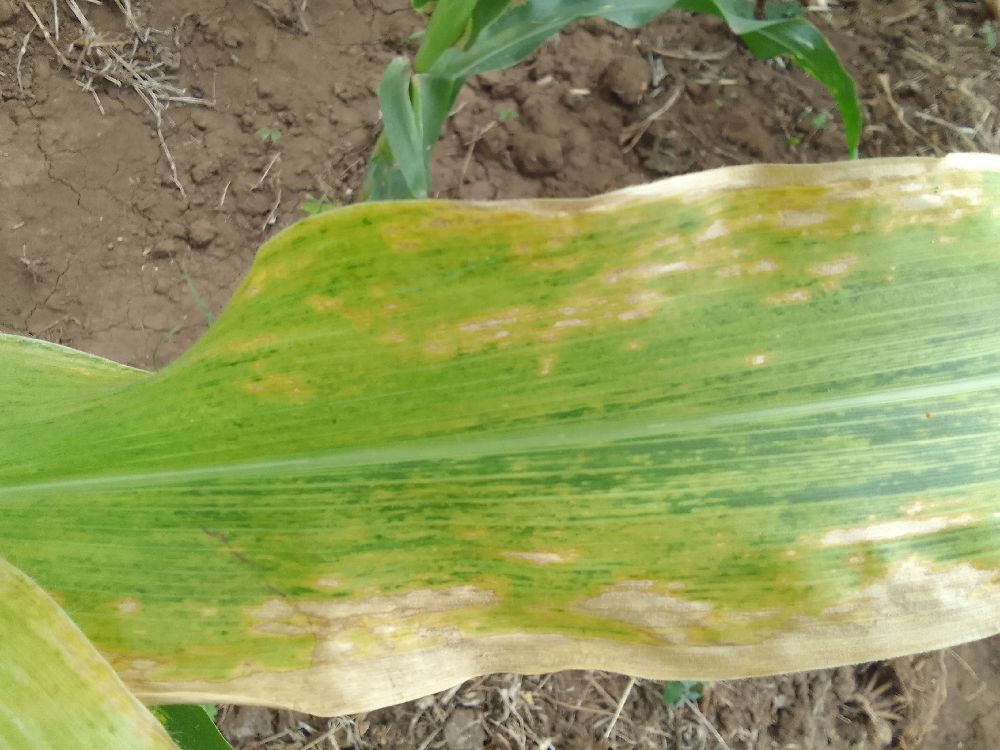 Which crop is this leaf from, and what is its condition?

maize, maize lethal necrosis
